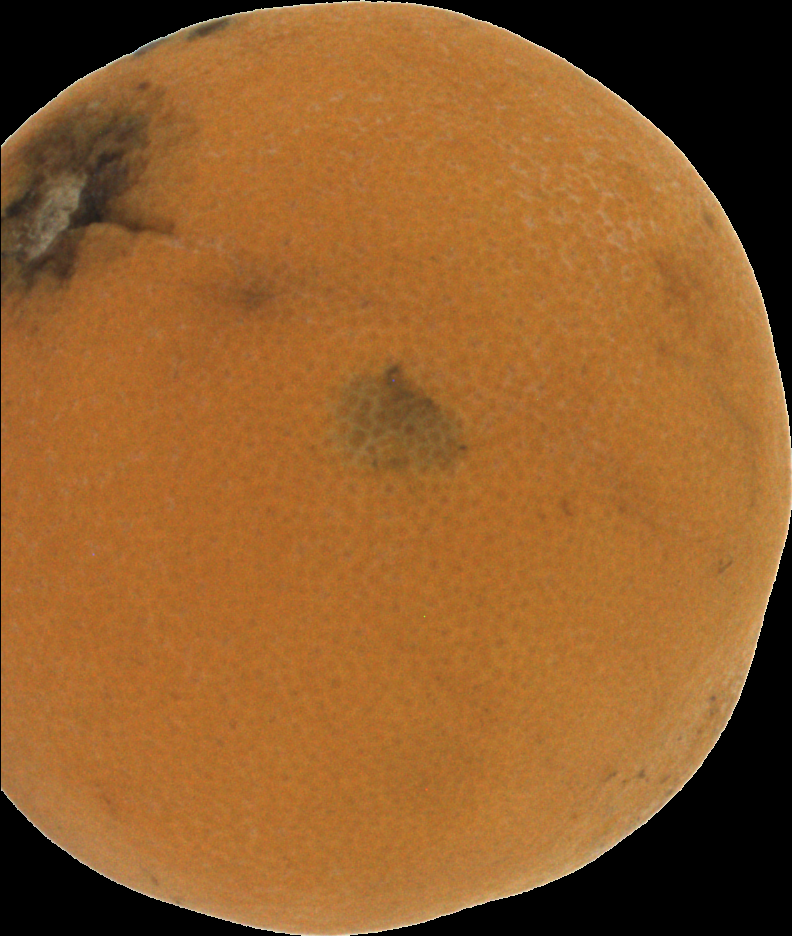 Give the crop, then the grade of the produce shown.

orange, bad
